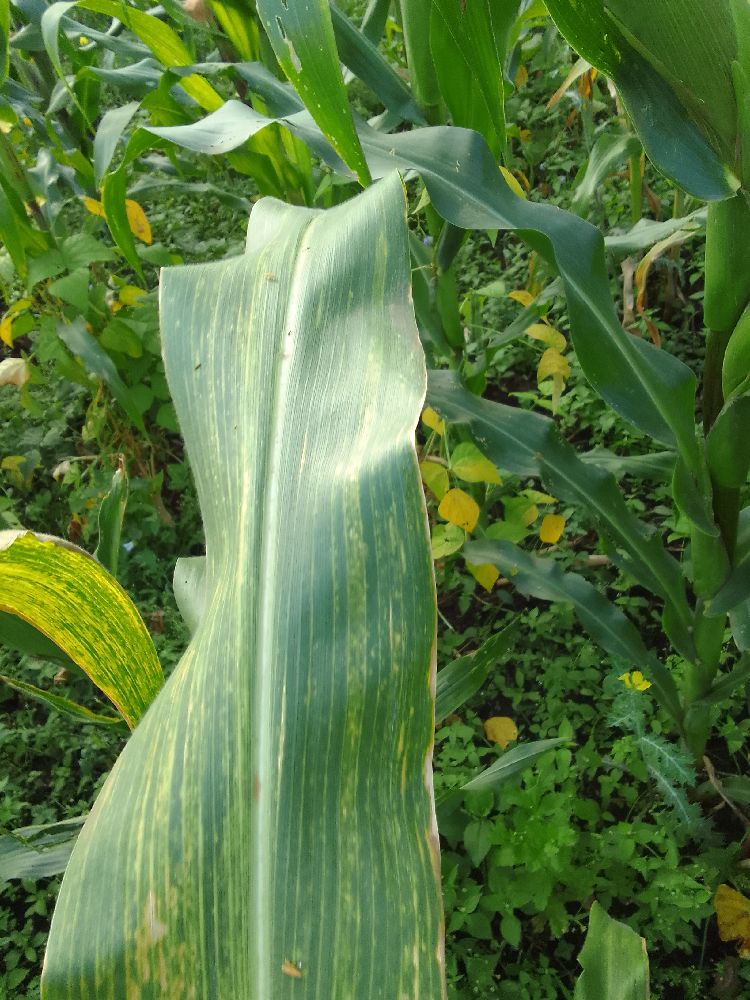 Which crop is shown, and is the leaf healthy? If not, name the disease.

maize, maize lethal necrosis
